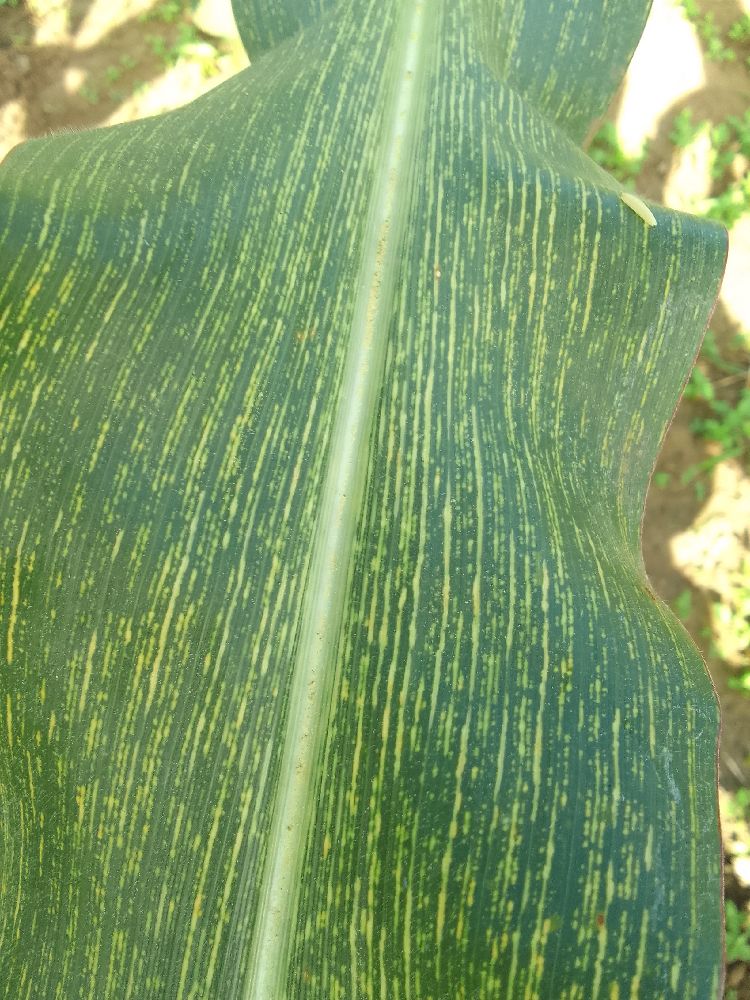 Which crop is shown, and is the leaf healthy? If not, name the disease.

maize, maize streak virus
